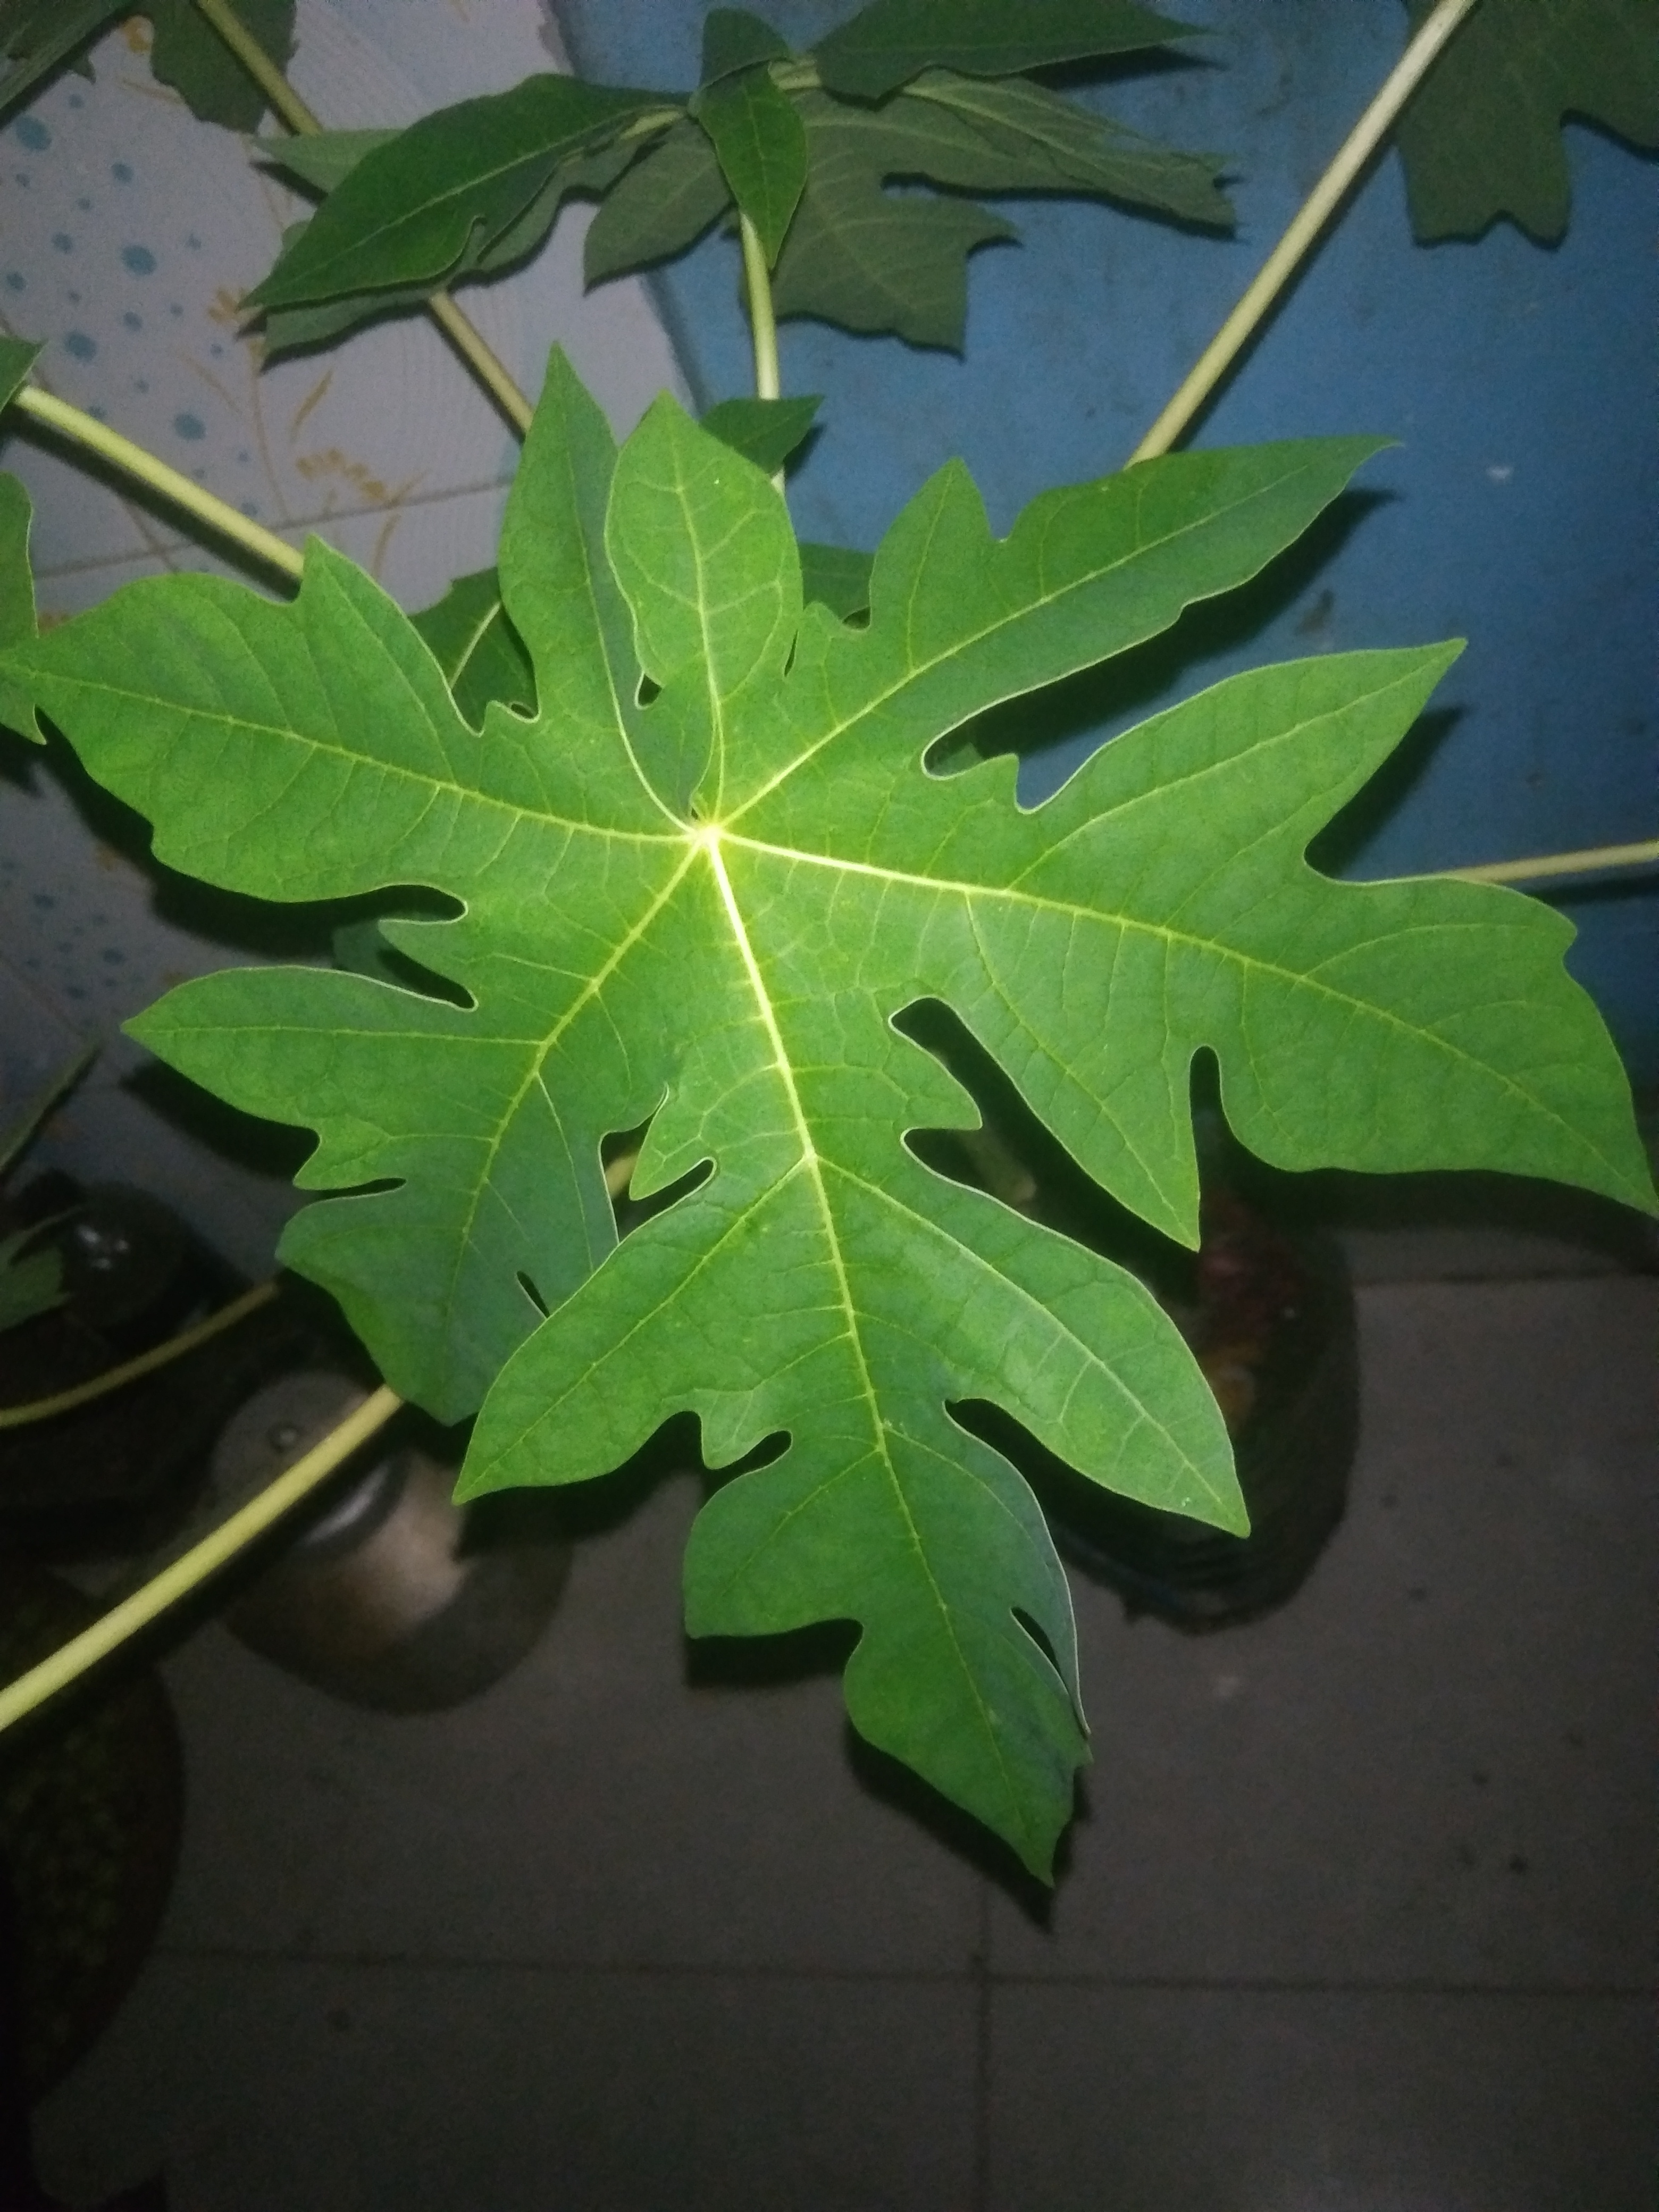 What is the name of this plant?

papaya
